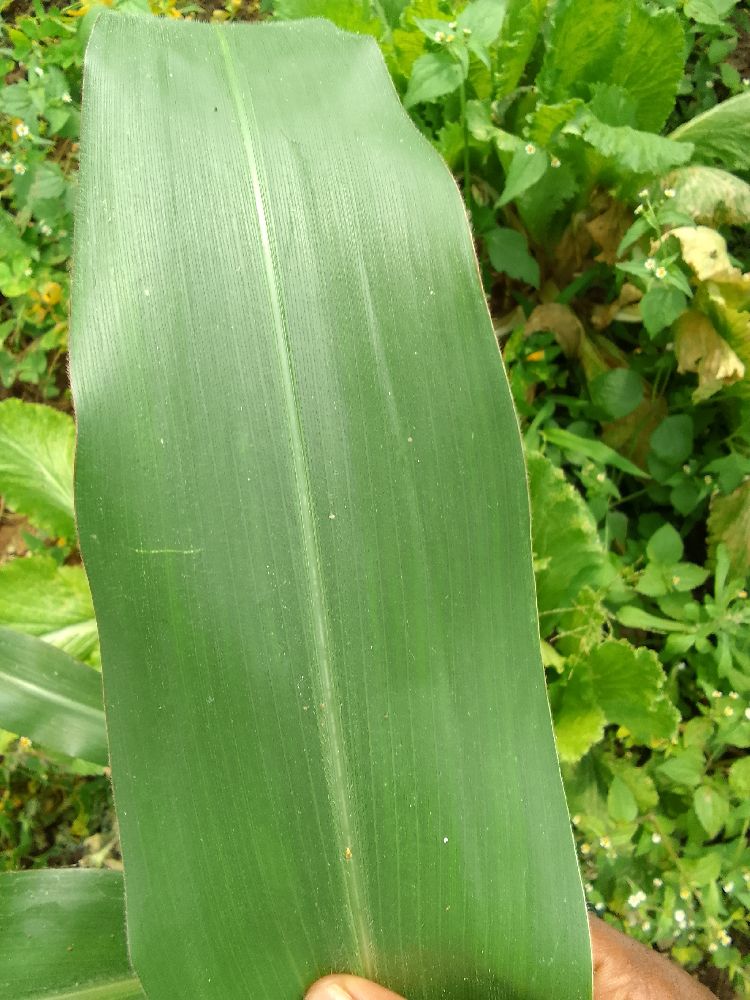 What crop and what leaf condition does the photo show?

maize, healthy
